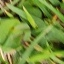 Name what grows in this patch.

grass
